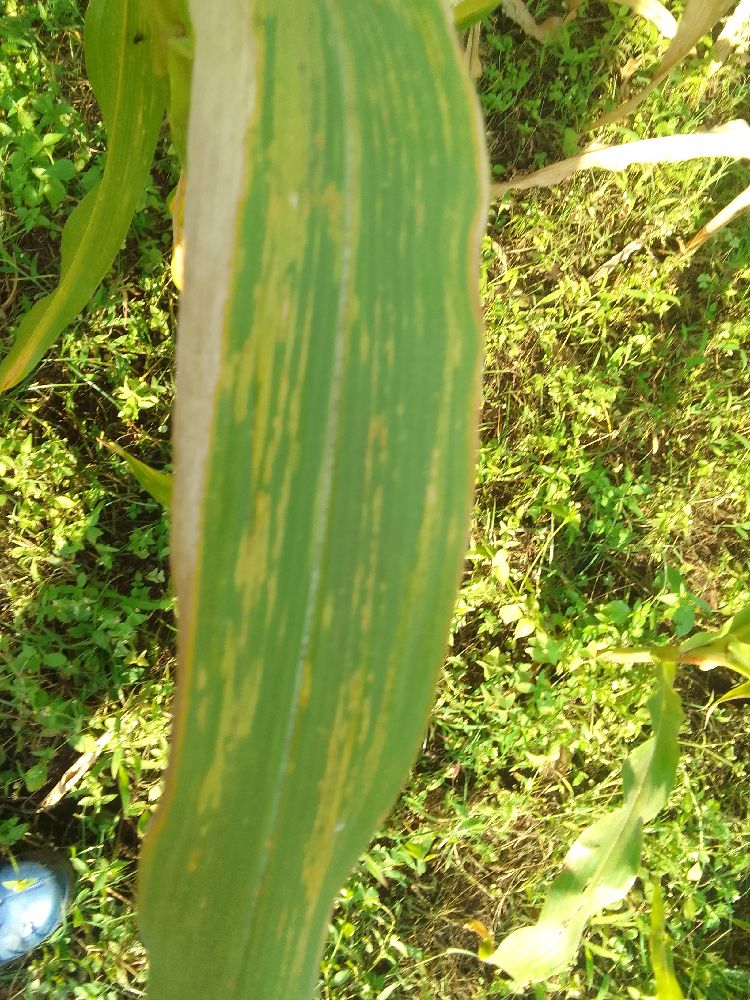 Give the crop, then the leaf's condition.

maize, maize lethal necrosis
